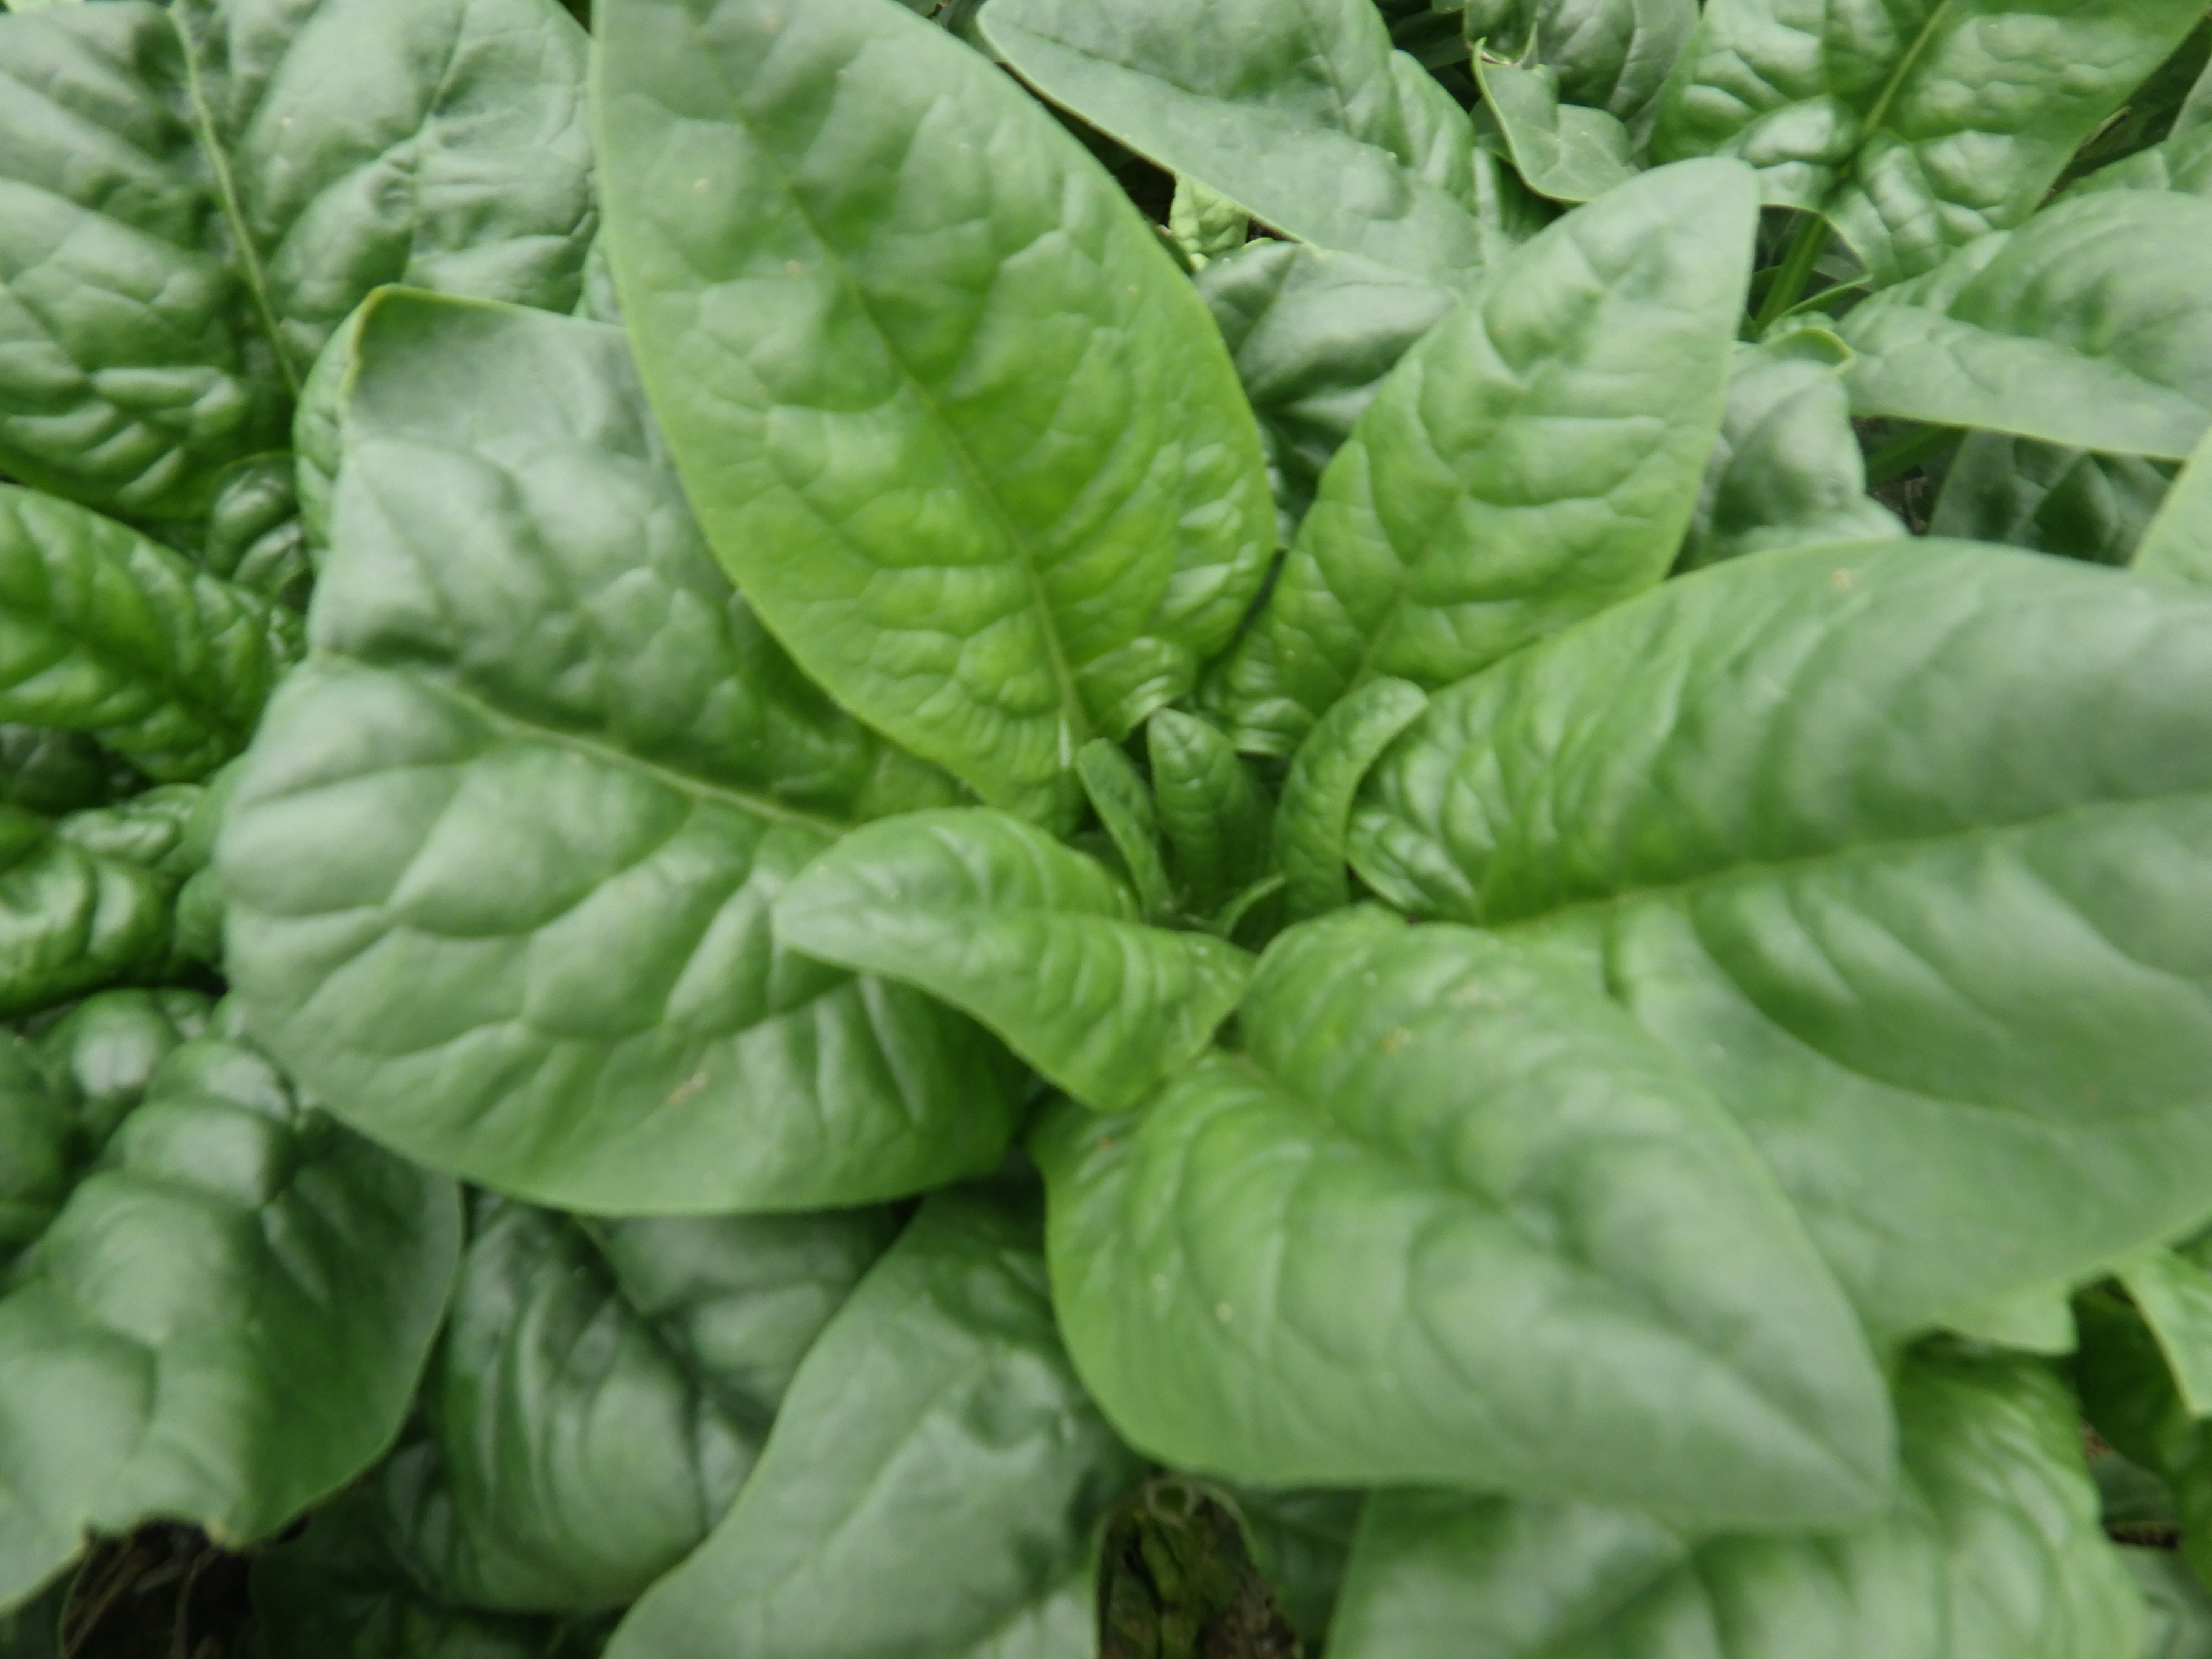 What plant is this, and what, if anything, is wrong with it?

spinach, mechanical damage
